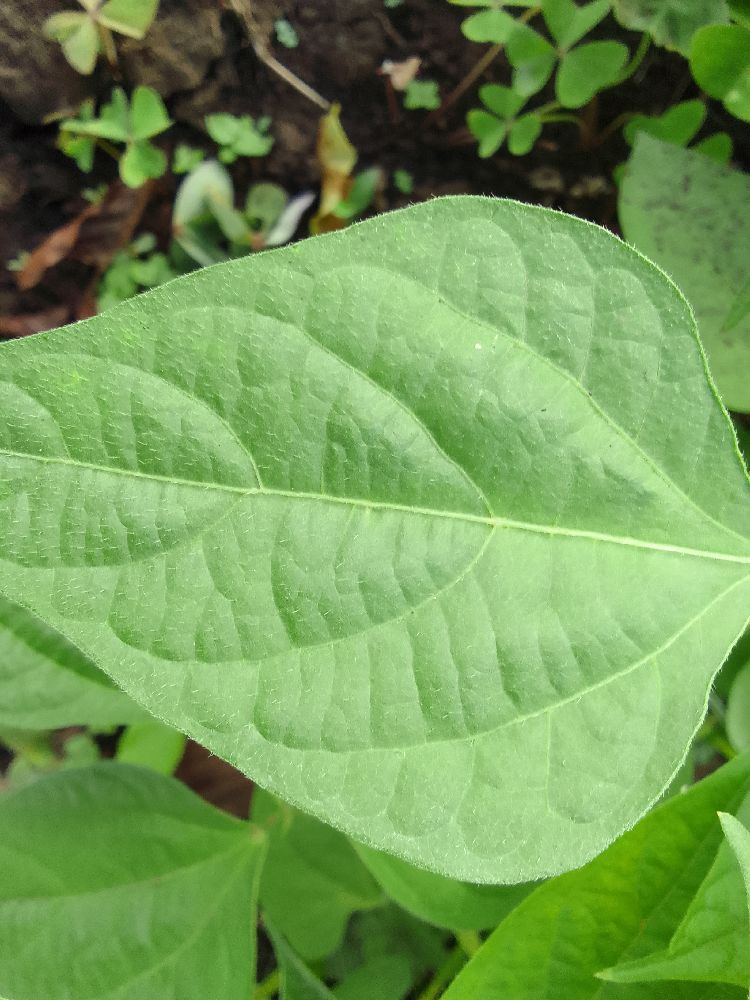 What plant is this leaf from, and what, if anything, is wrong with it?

common bean, healthy
